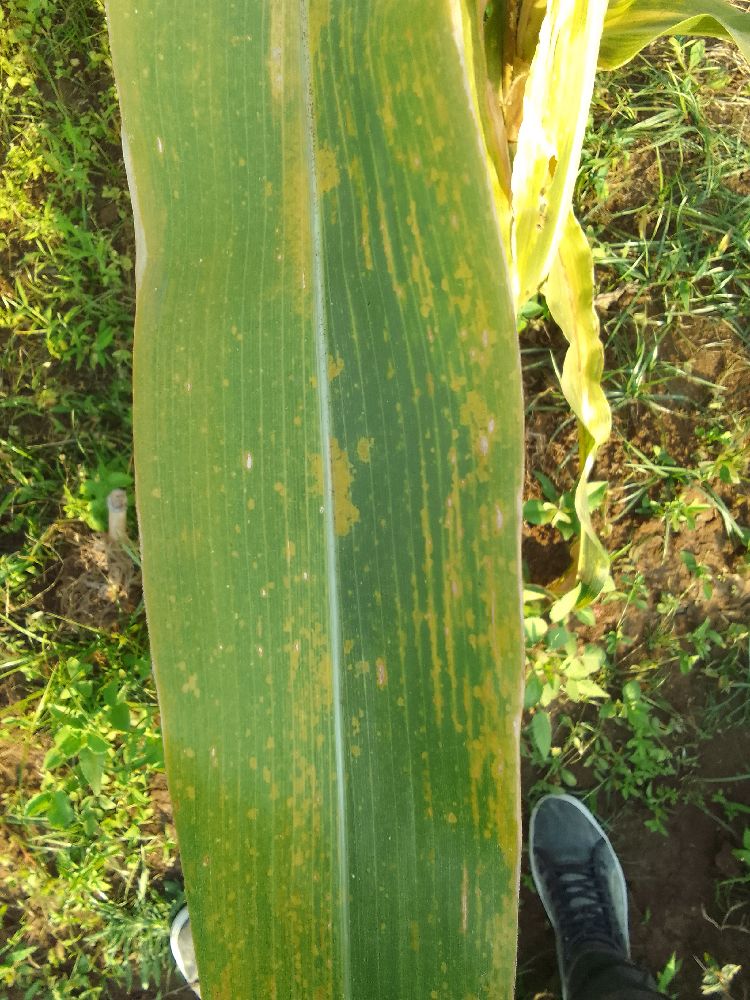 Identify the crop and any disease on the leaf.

maize, maize lethal necrosis
